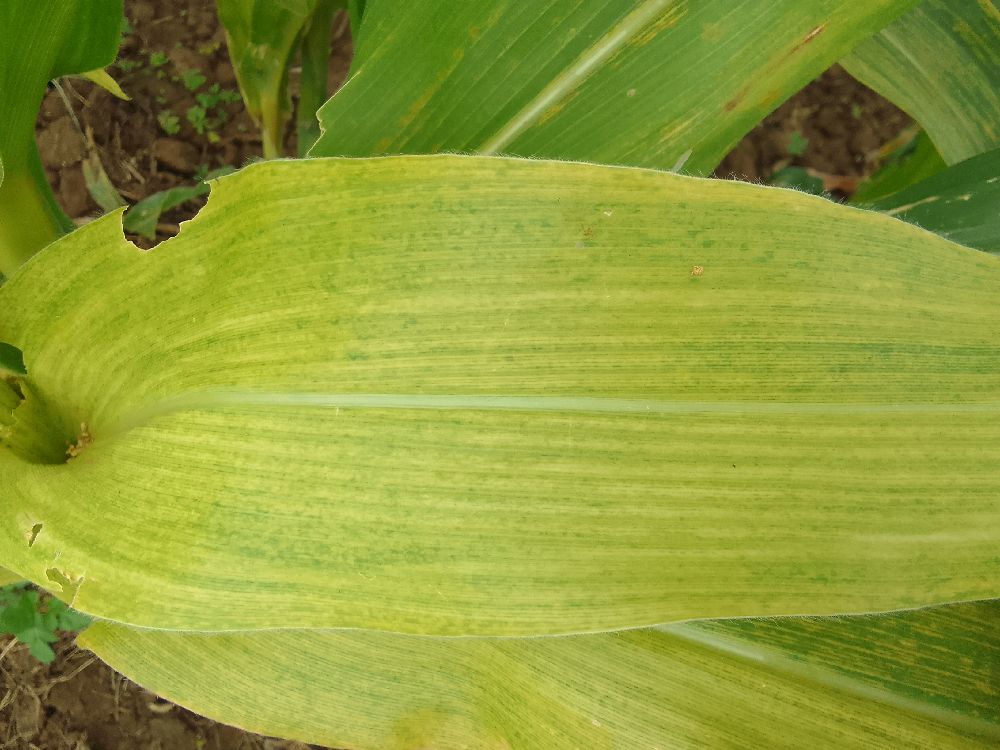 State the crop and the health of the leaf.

maize, maize lethal necrosis
